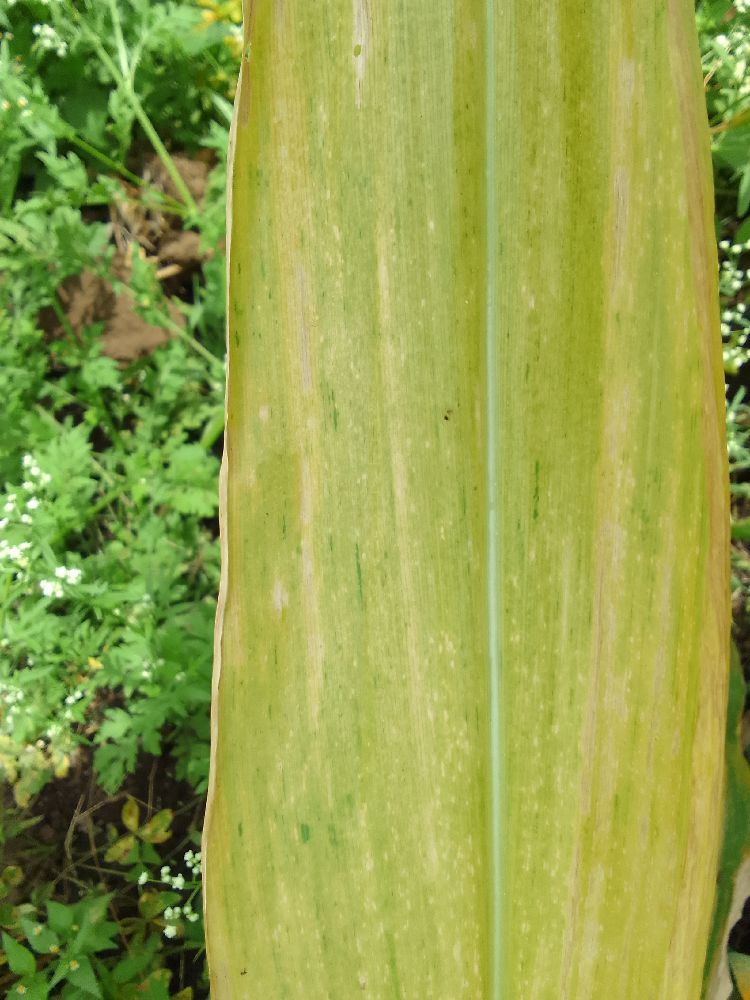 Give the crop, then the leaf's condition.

maize, maize lethal necrosis
